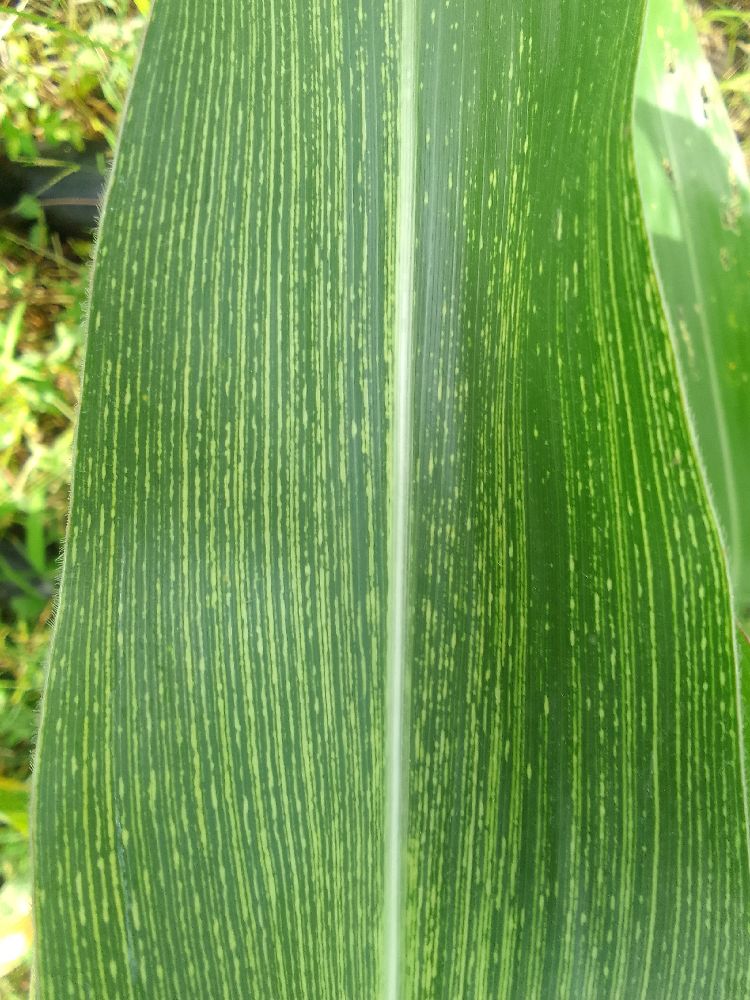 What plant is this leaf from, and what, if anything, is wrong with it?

maize, maize streak virus
